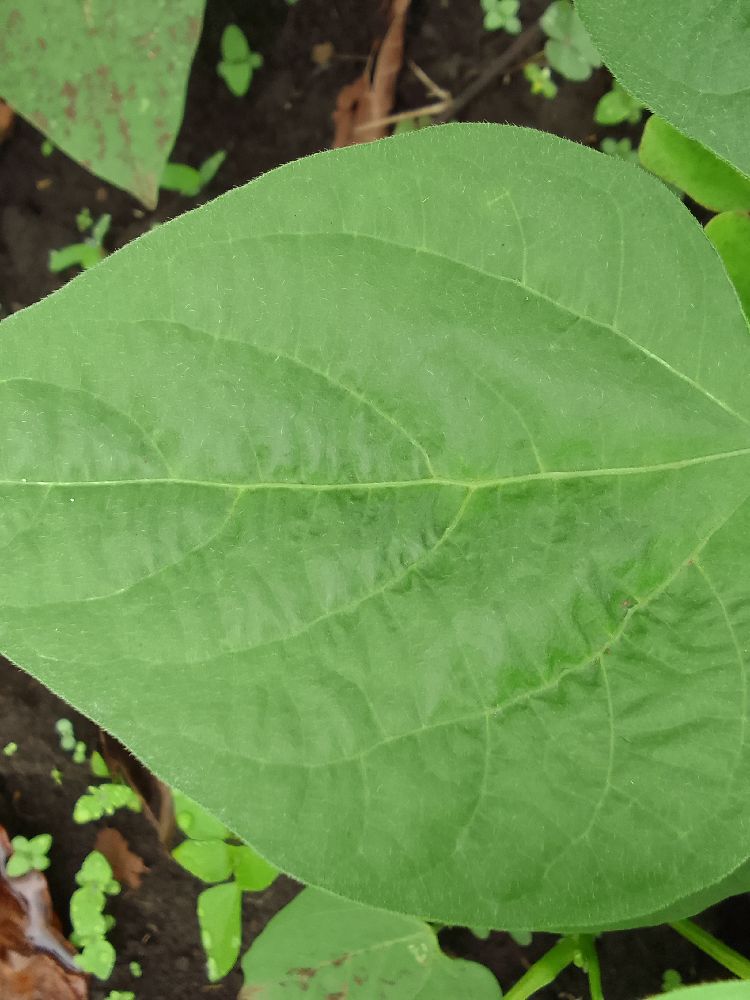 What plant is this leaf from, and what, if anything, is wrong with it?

common bean, healthy
